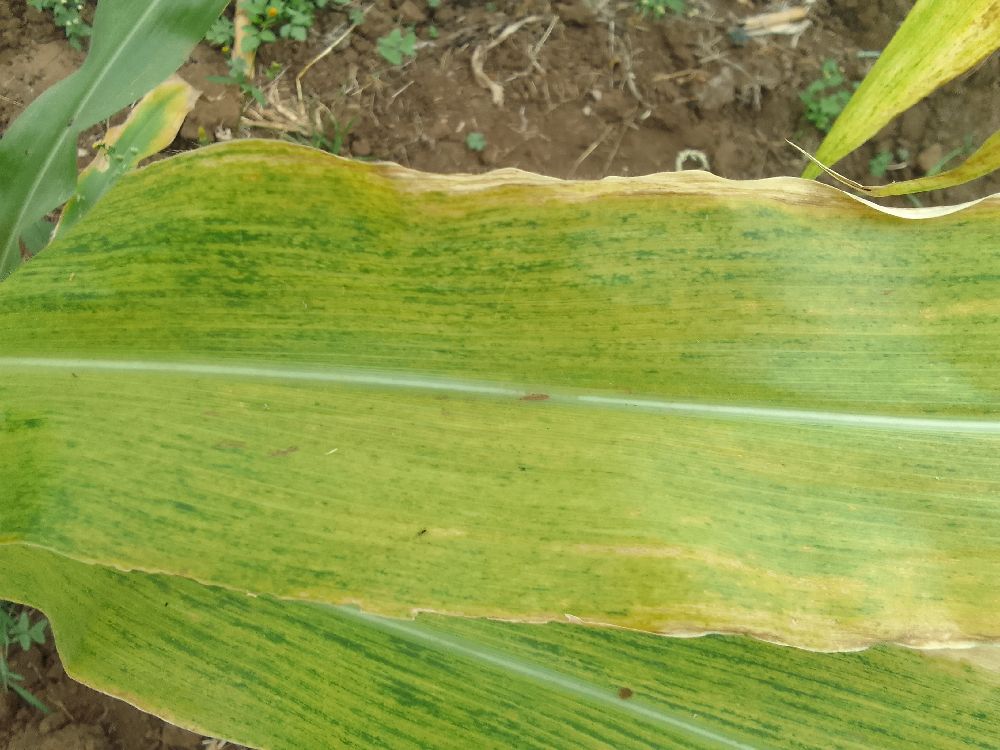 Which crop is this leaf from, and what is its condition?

maize, maize lethal necrosis
